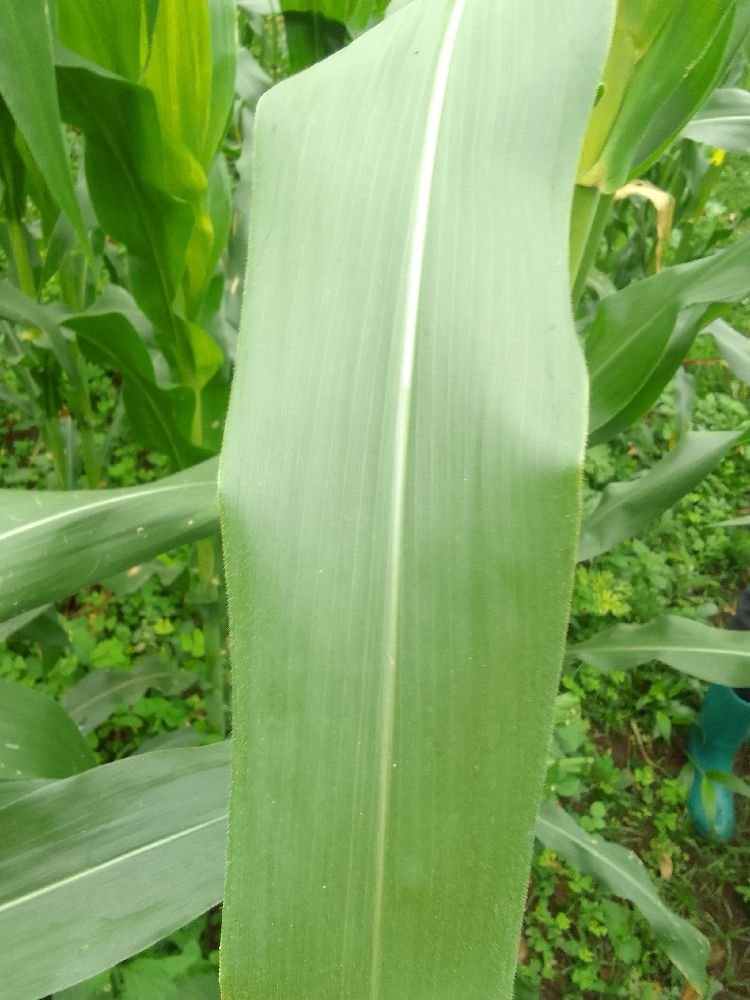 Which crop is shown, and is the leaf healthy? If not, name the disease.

maize, healthy
